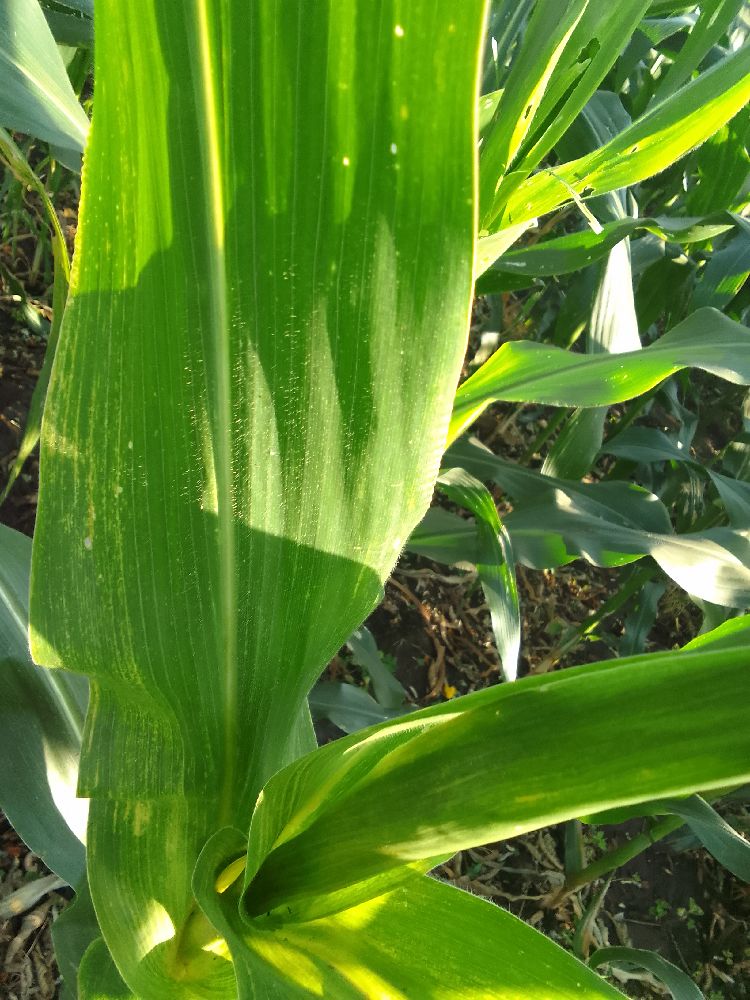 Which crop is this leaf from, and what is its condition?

maize, maize lethal necrosis
